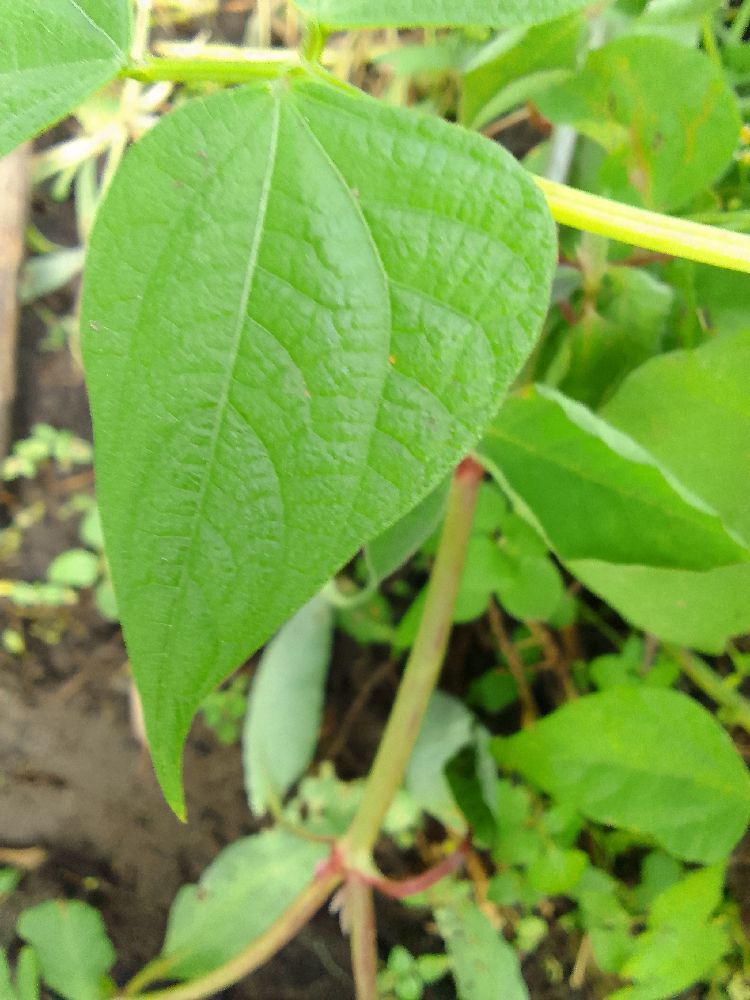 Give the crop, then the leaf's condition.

common bean, healthy
